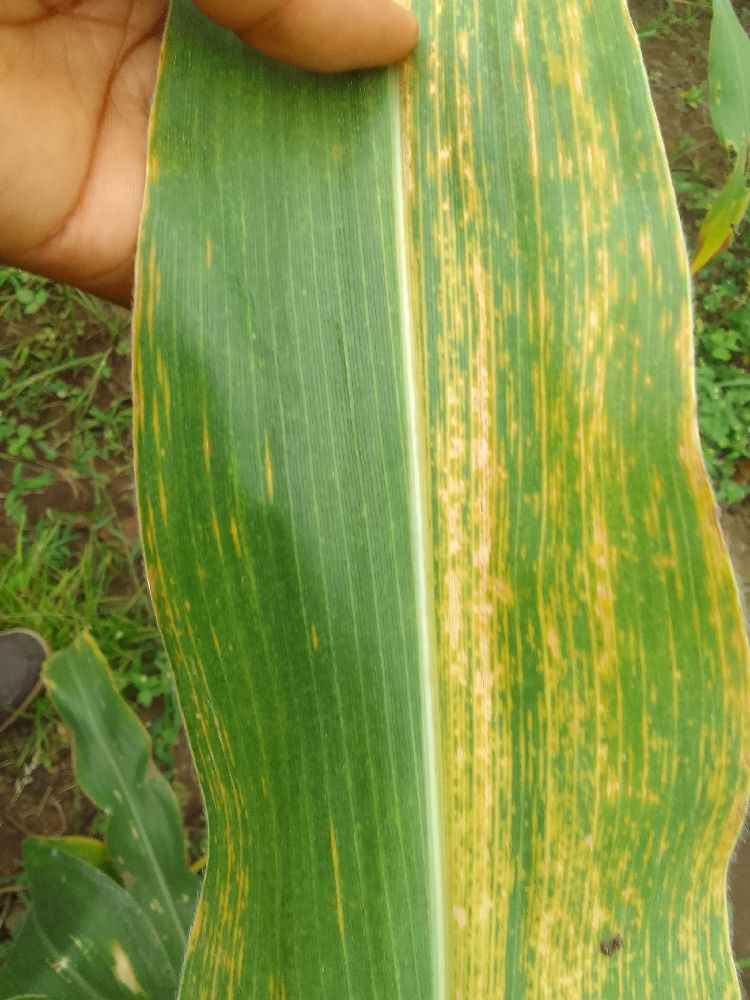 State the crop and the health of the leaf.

maize, maize lethal necrosis
